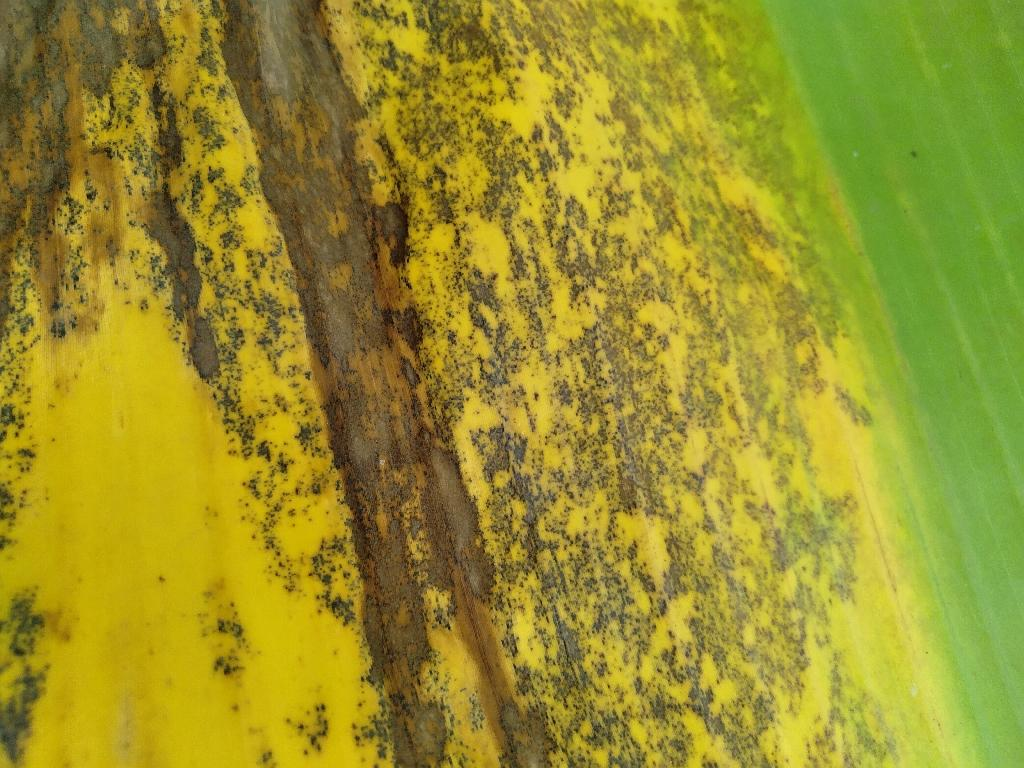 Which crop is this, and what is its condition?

banana, black sigatoka
